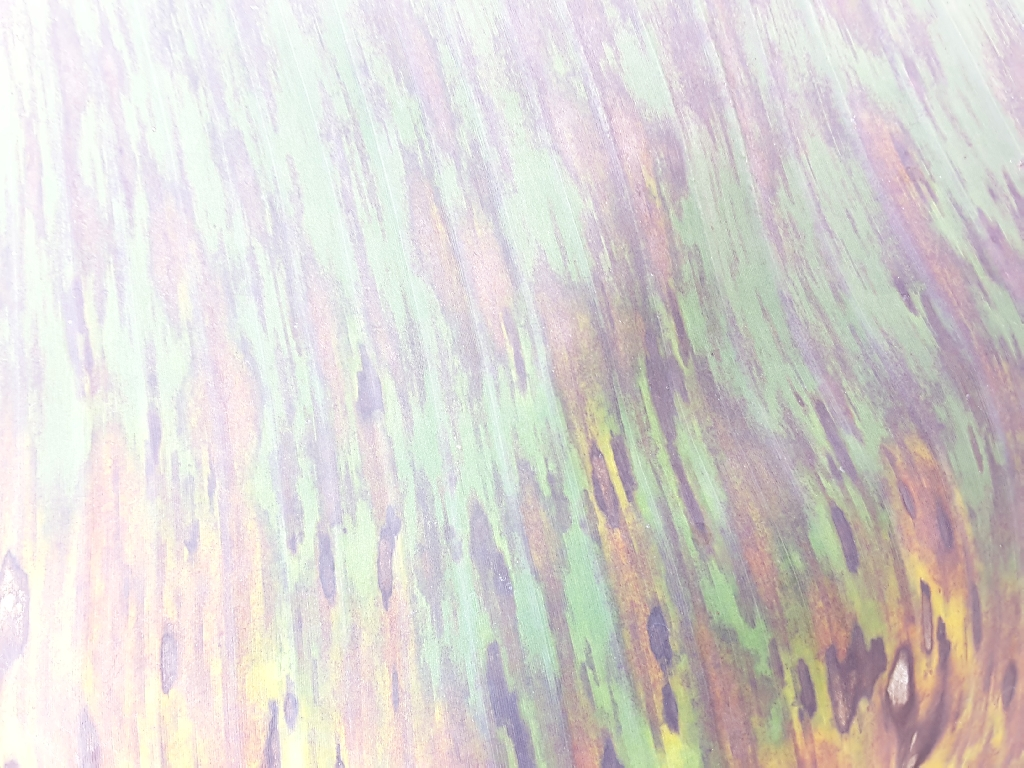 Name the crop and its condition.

banana, black sigatoka
